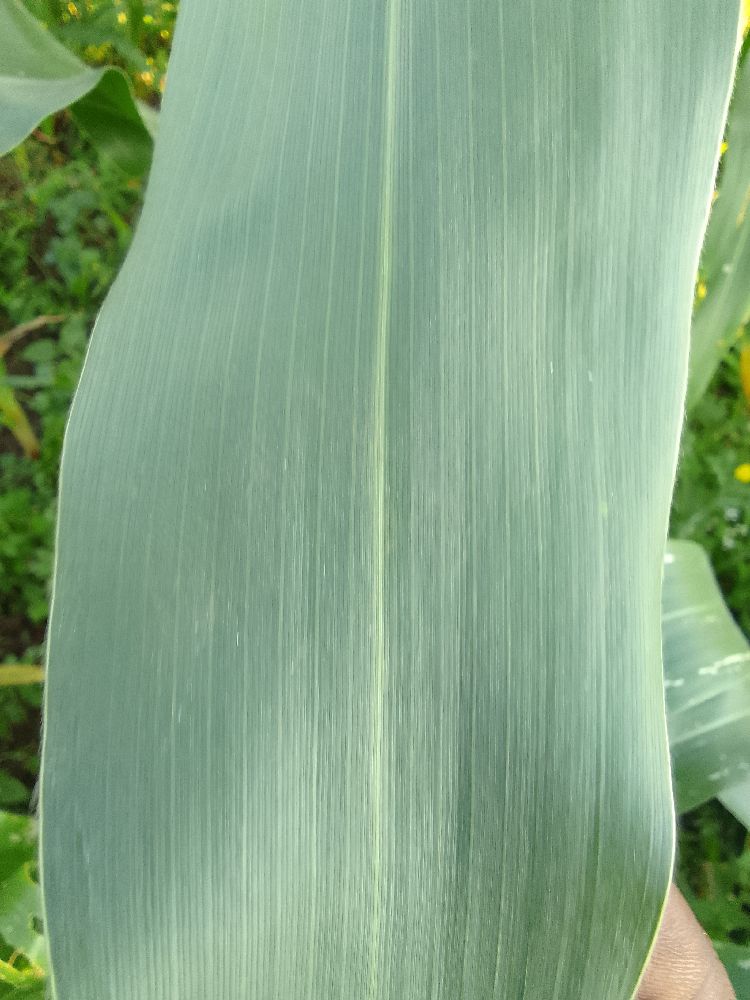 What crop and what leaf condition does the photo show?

maize, healthy
